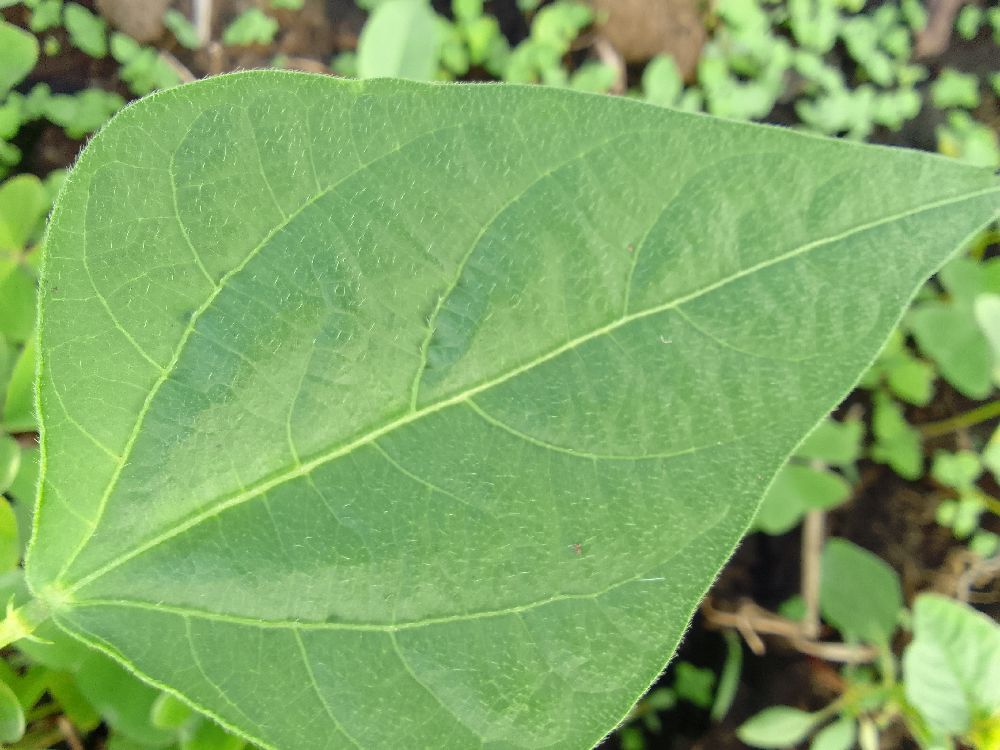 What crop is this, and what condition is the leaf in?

common bean, healthy
